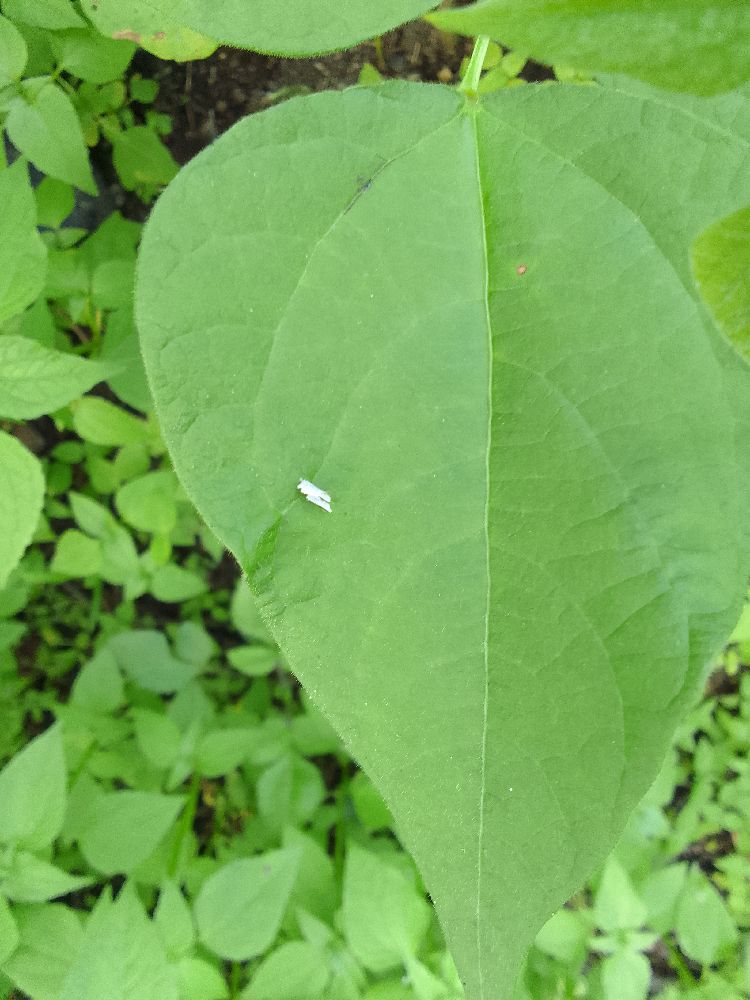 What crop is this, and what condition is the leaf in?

common bean, healthy
